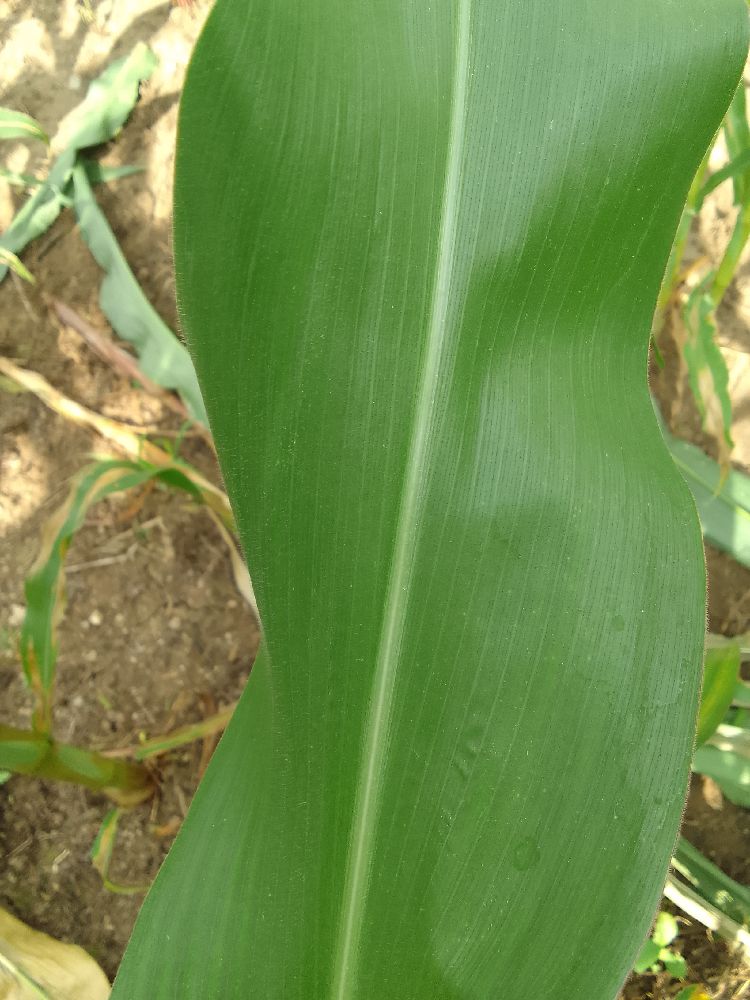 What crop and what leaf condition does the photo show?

maize, healthy
